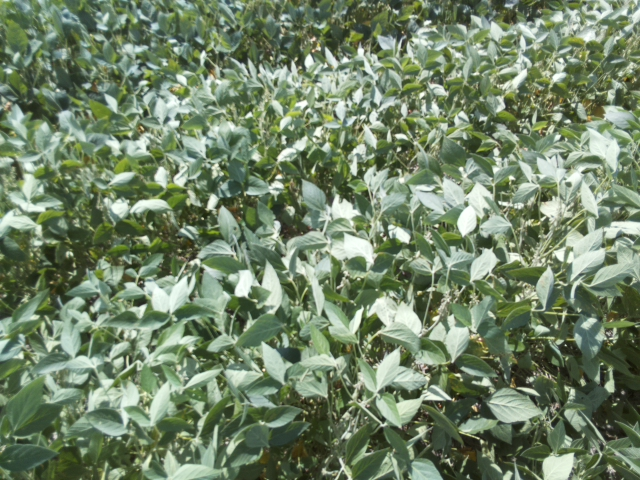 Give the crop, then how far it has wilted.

soybean, leaflets folding inward at secondary pulvinus with no turgor loss in leaflets or petioles
